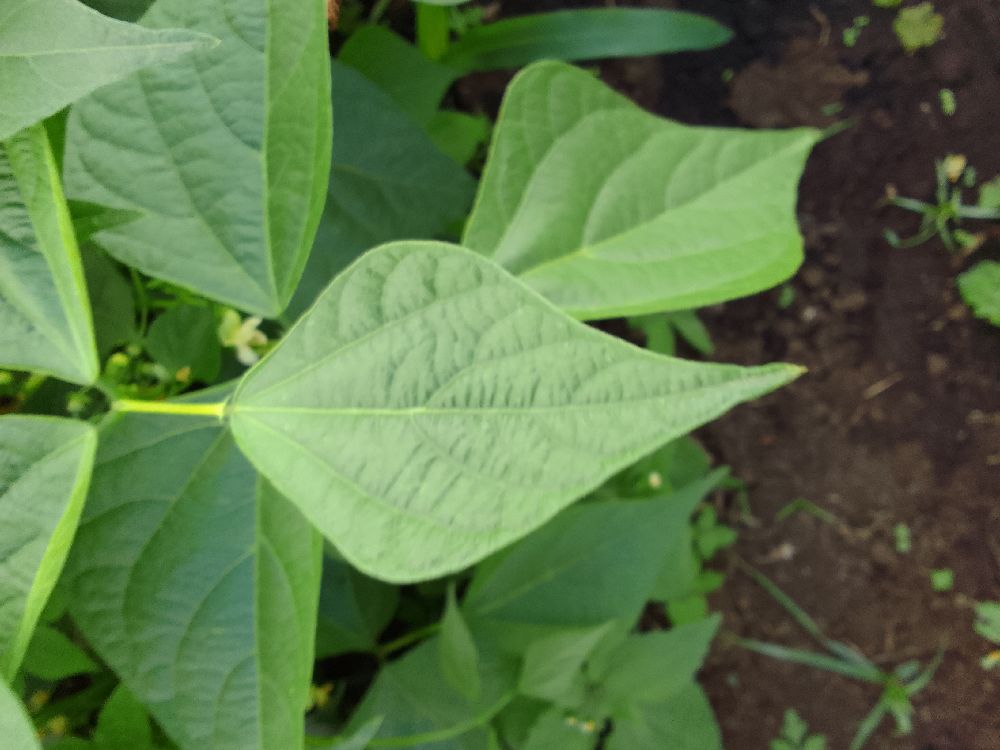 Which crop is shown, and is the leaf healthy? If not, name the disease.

common bean, healthy
